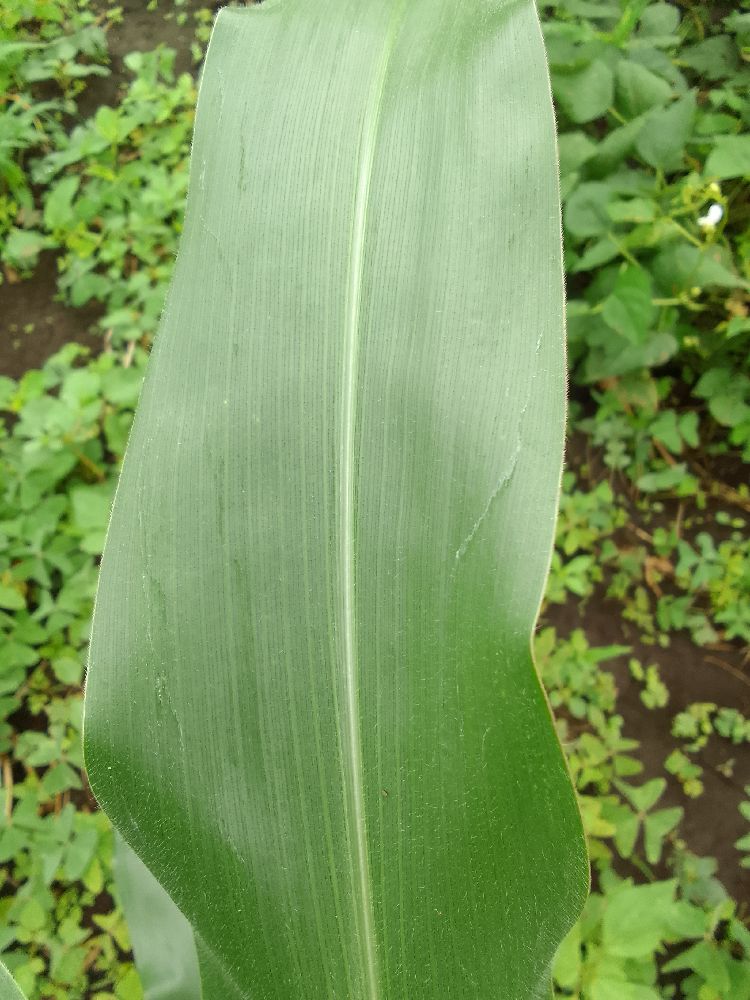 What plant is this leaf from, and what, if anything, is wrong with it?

maize, healthy
